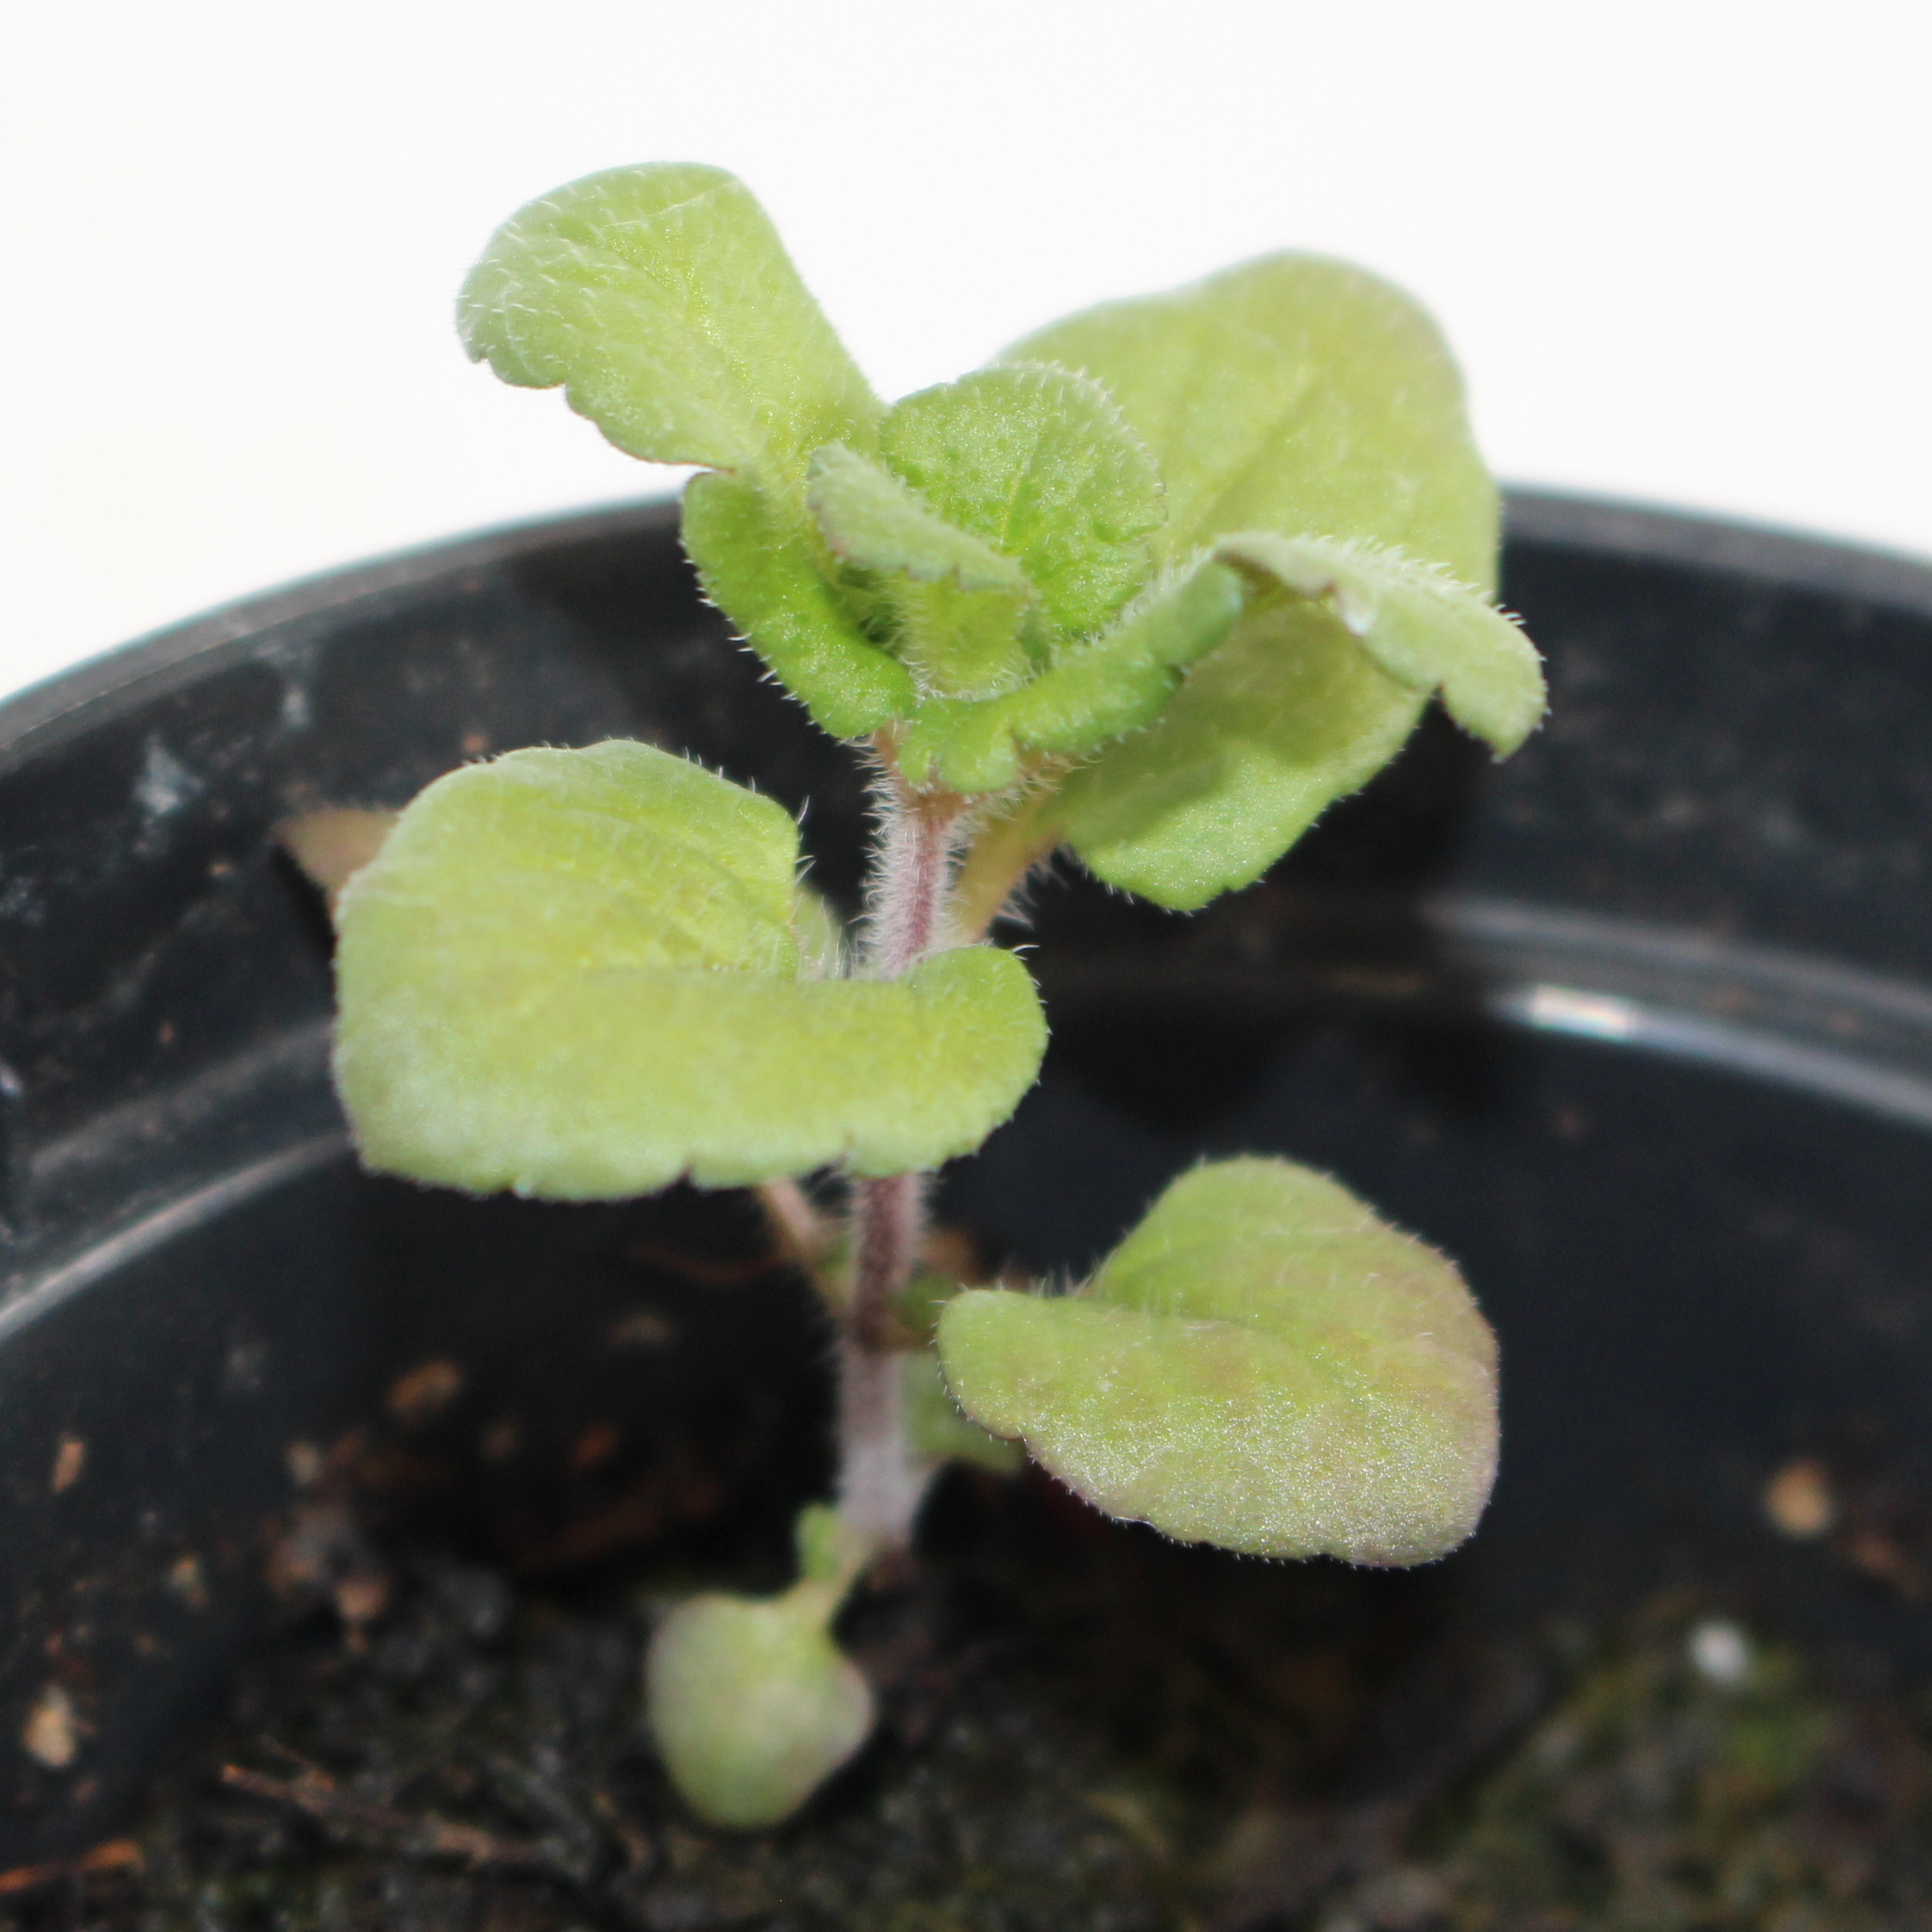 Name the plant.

Veronica persica
